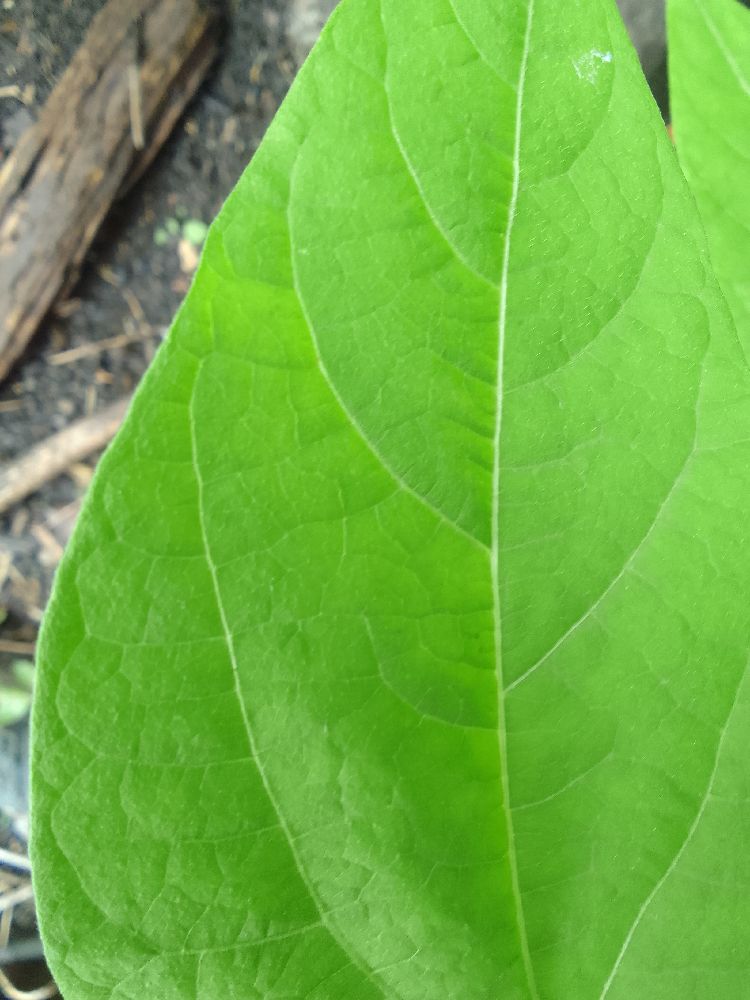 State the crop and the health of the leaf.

common bean, healthy
